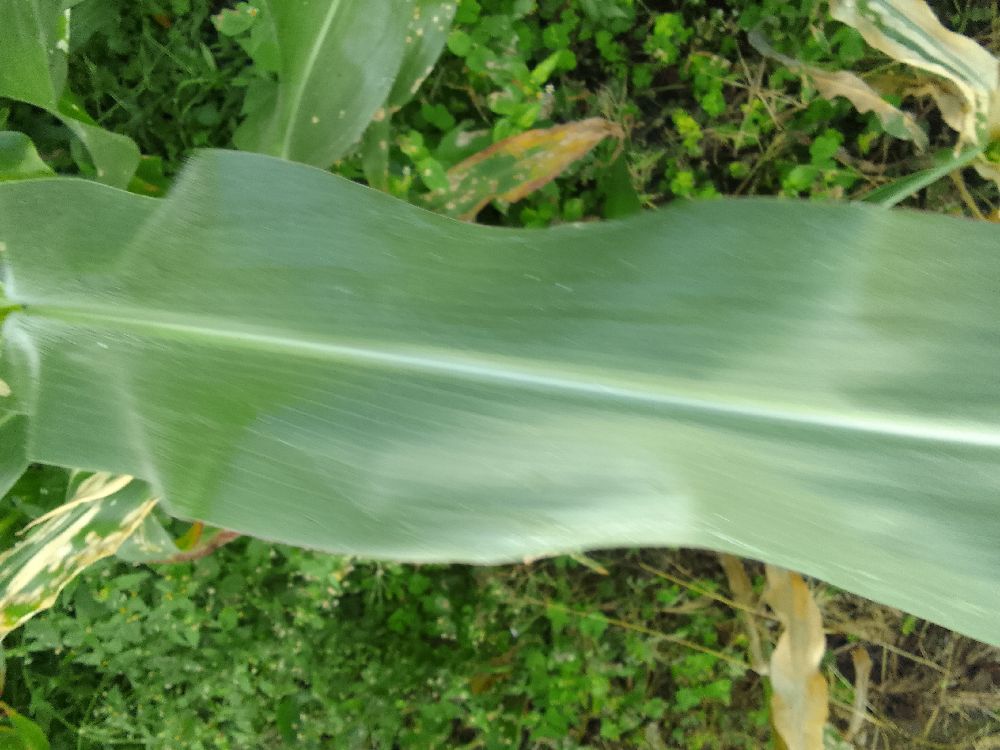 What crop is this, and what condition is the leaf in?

maize, healthy
